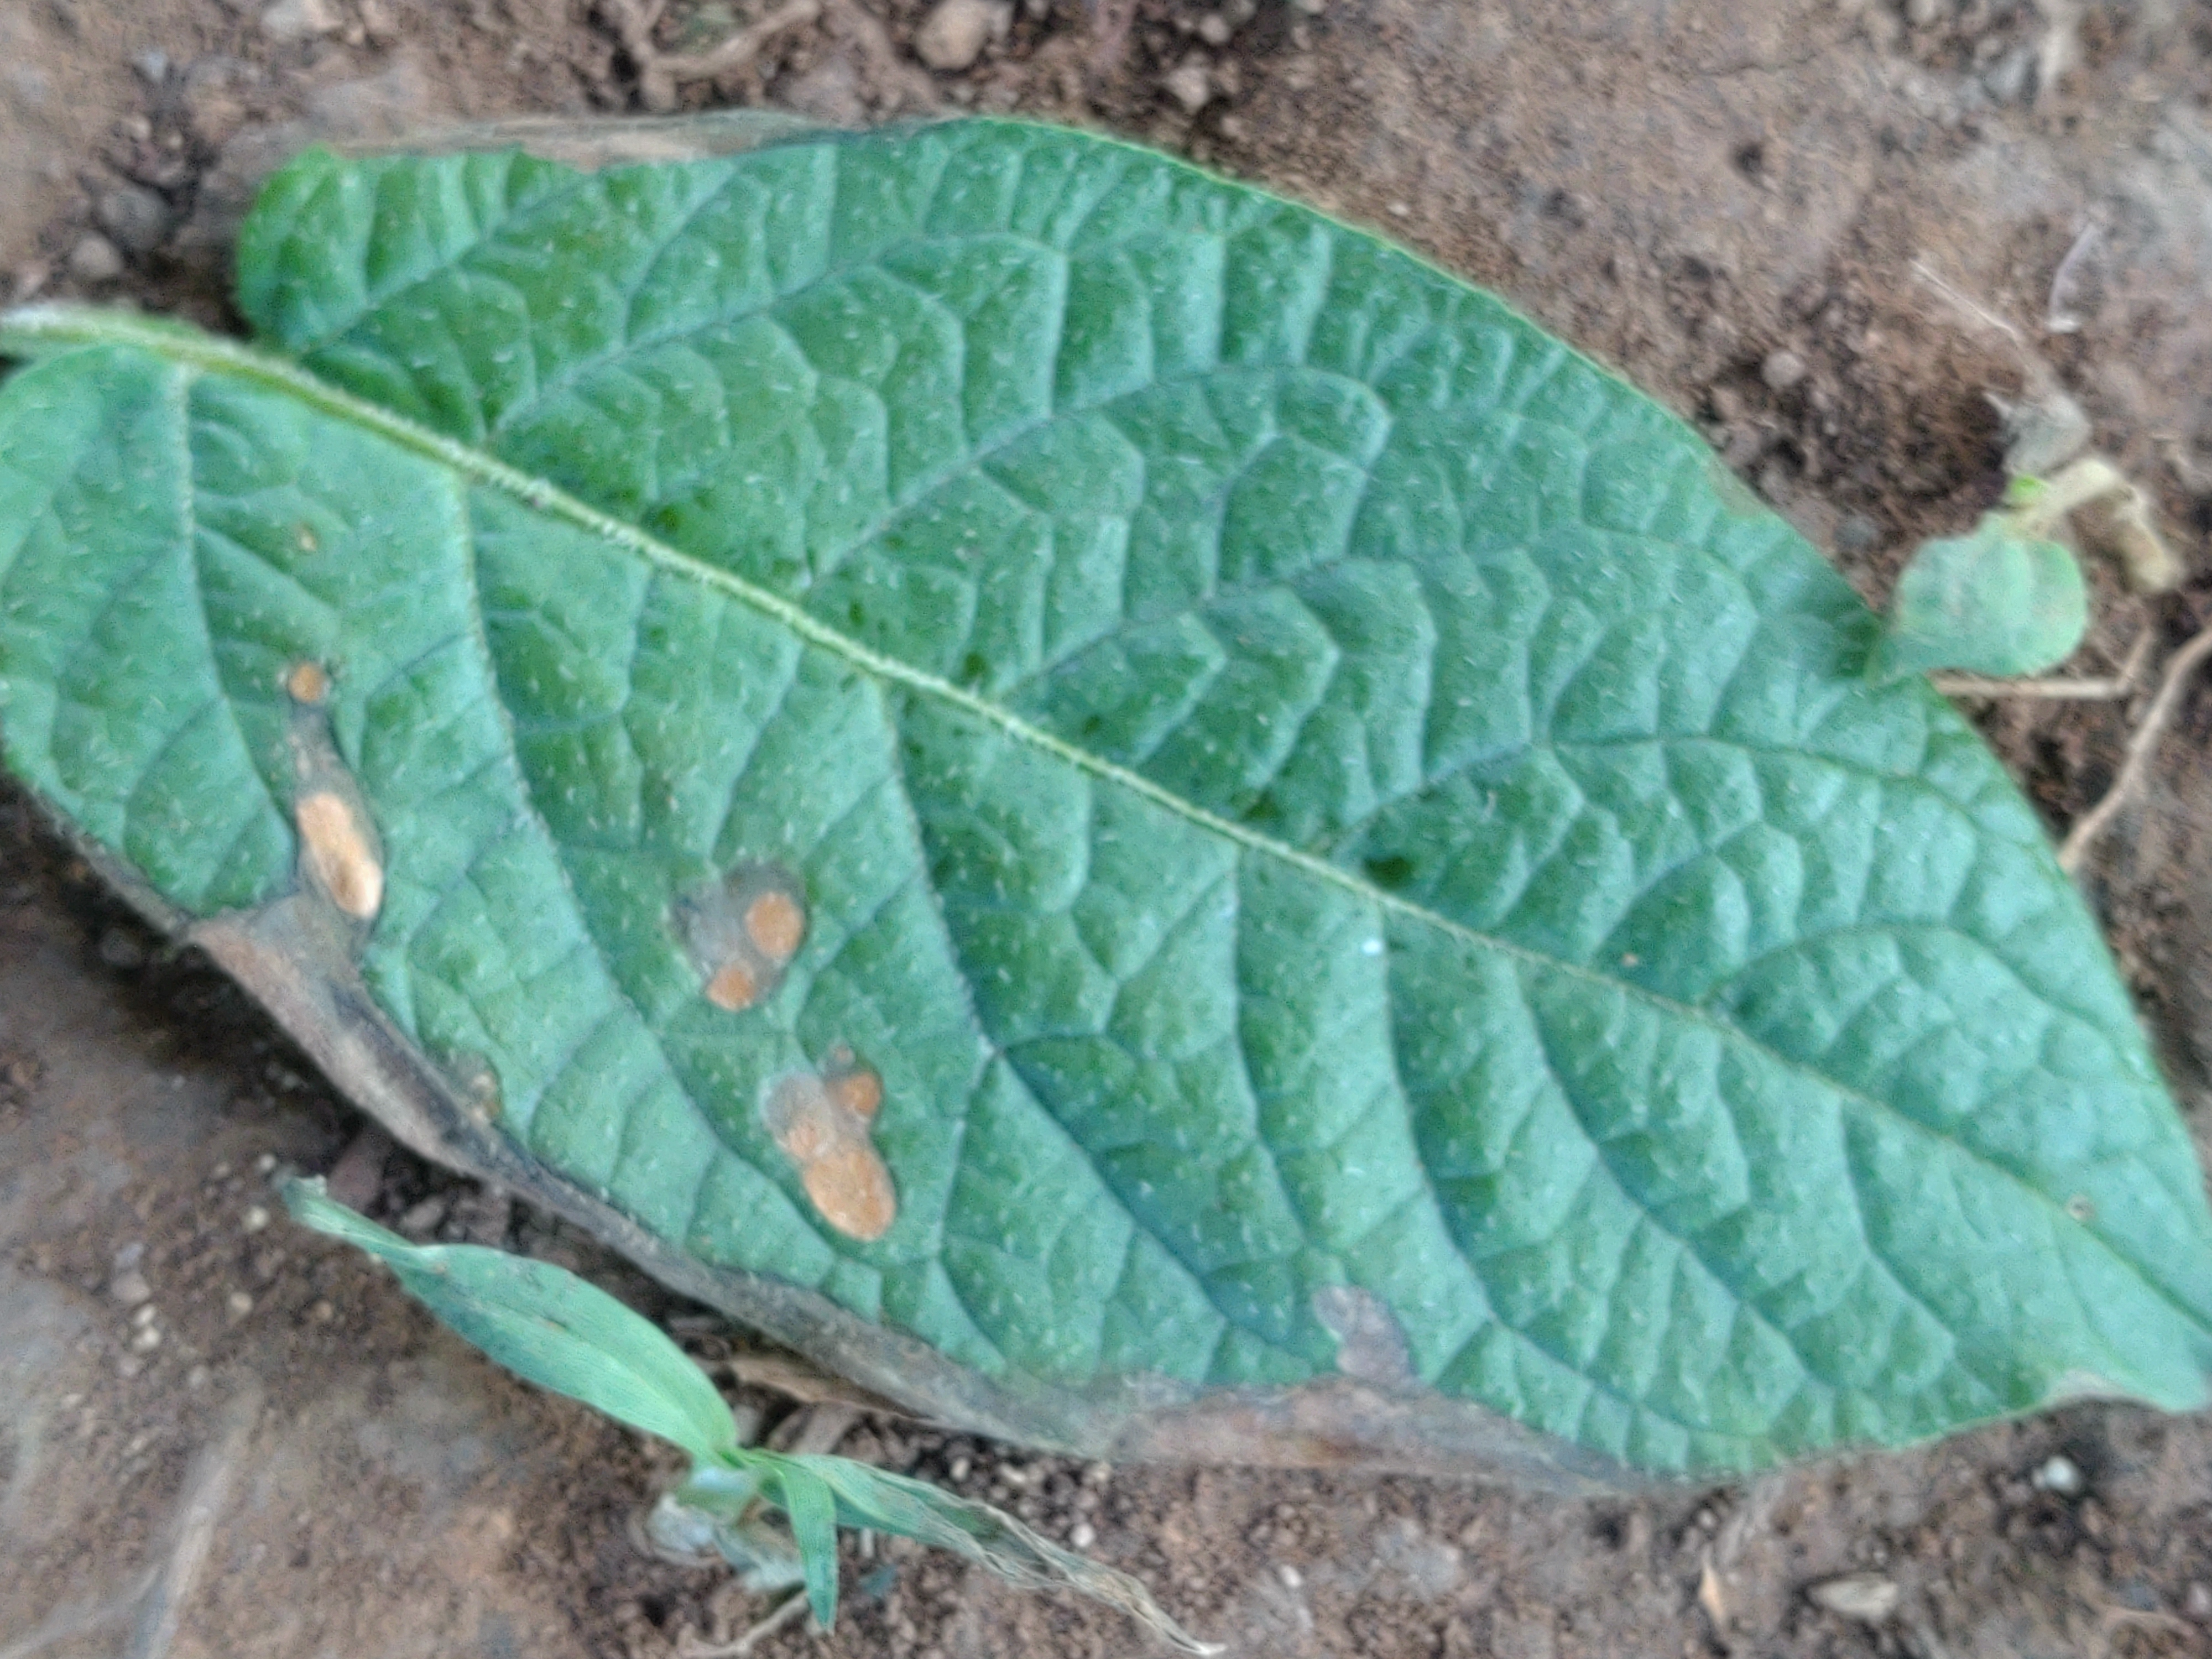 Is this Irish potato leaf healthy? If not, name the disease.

early blight
